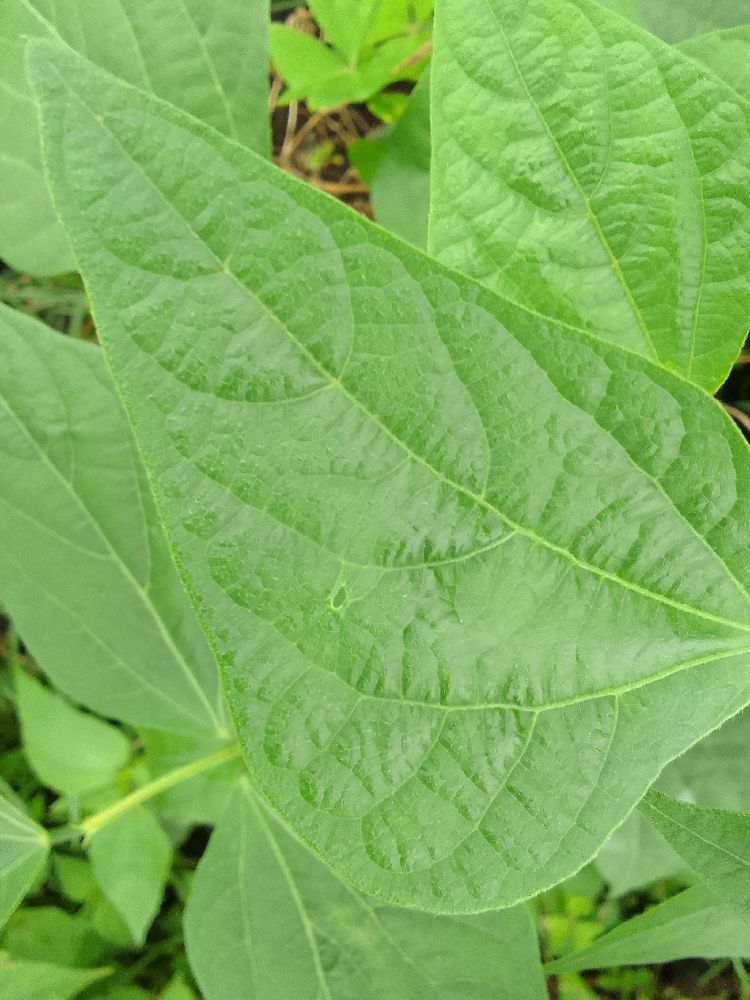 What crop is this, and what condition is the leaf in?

common bean, healthy
